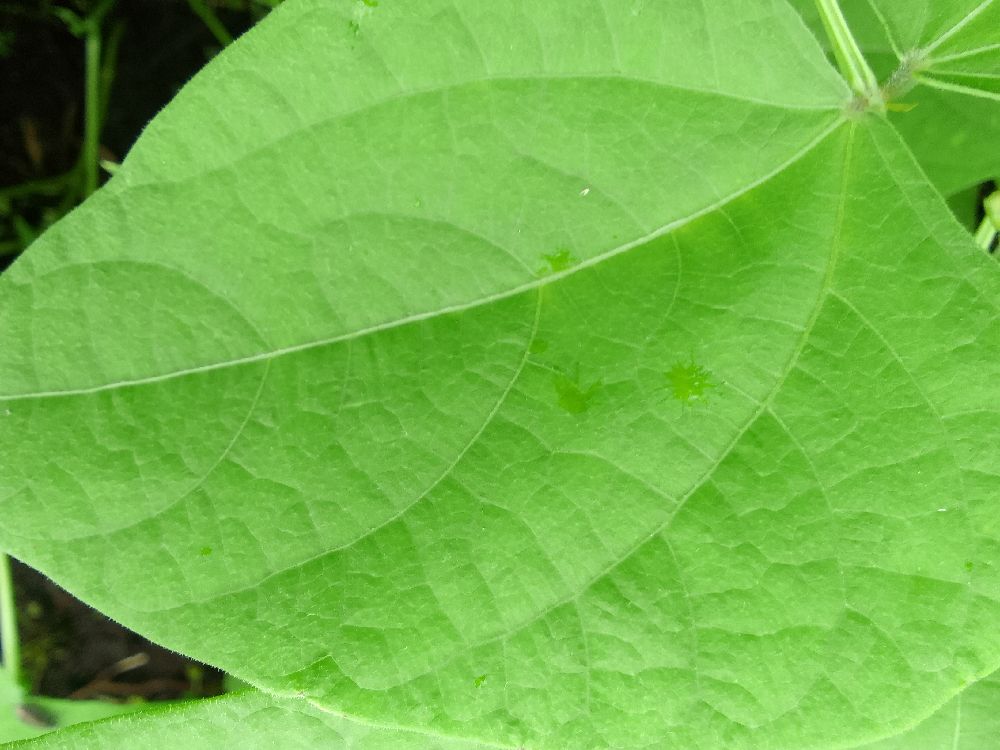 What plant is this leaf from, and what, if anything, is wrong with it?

maize, healthy
